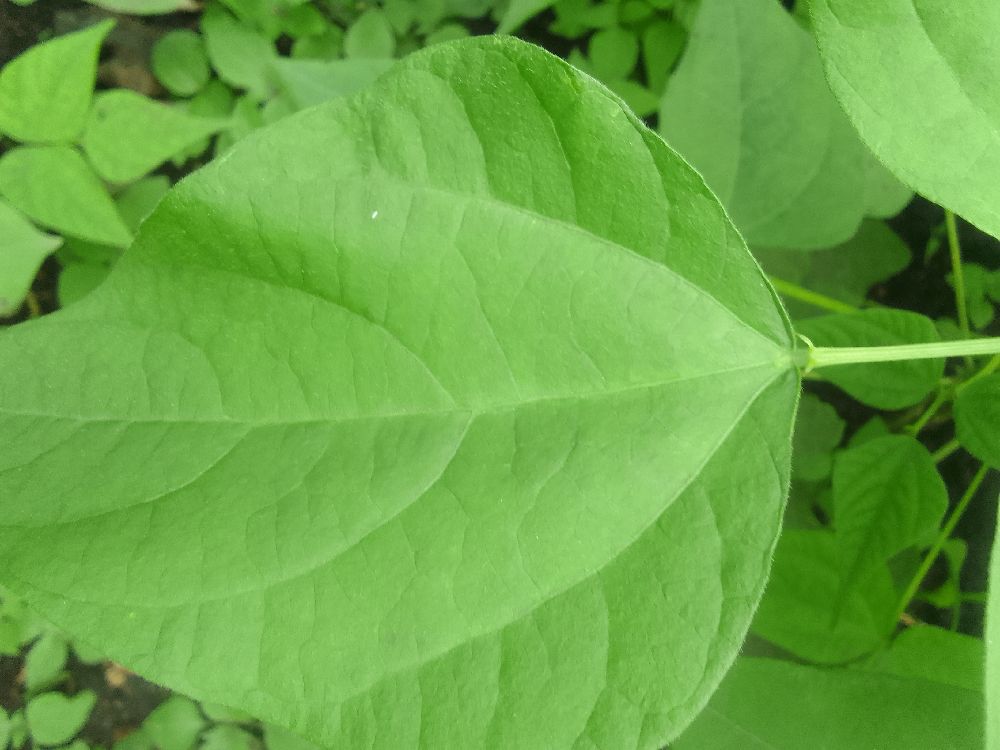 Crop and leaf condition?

common bean, healthy
